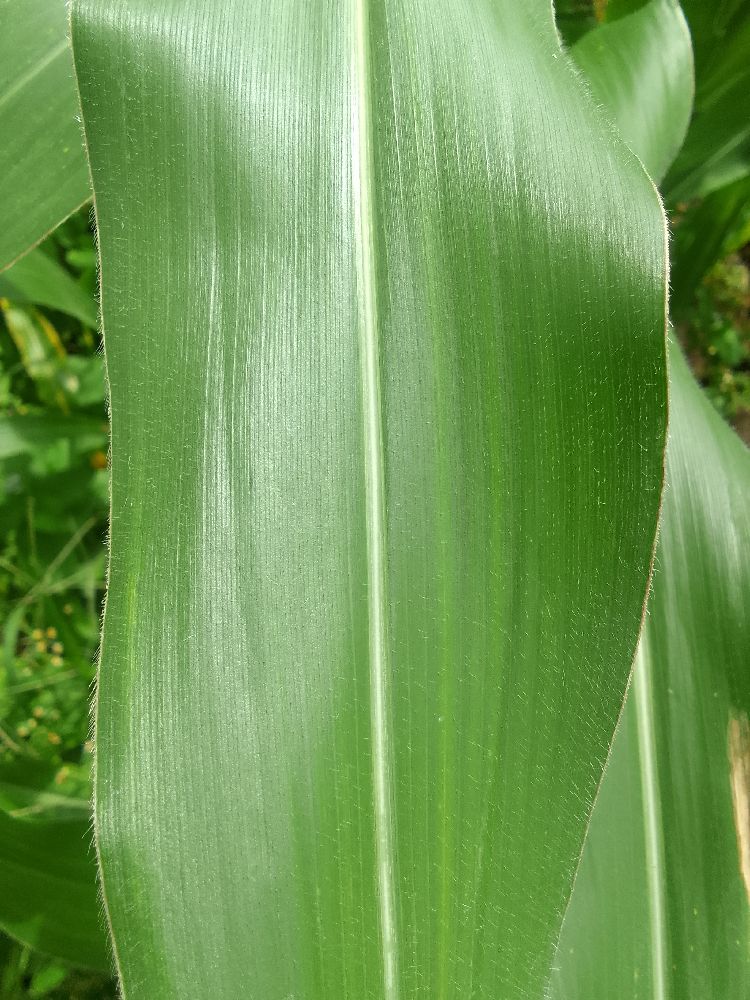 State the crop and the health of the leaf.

maize, healthy
